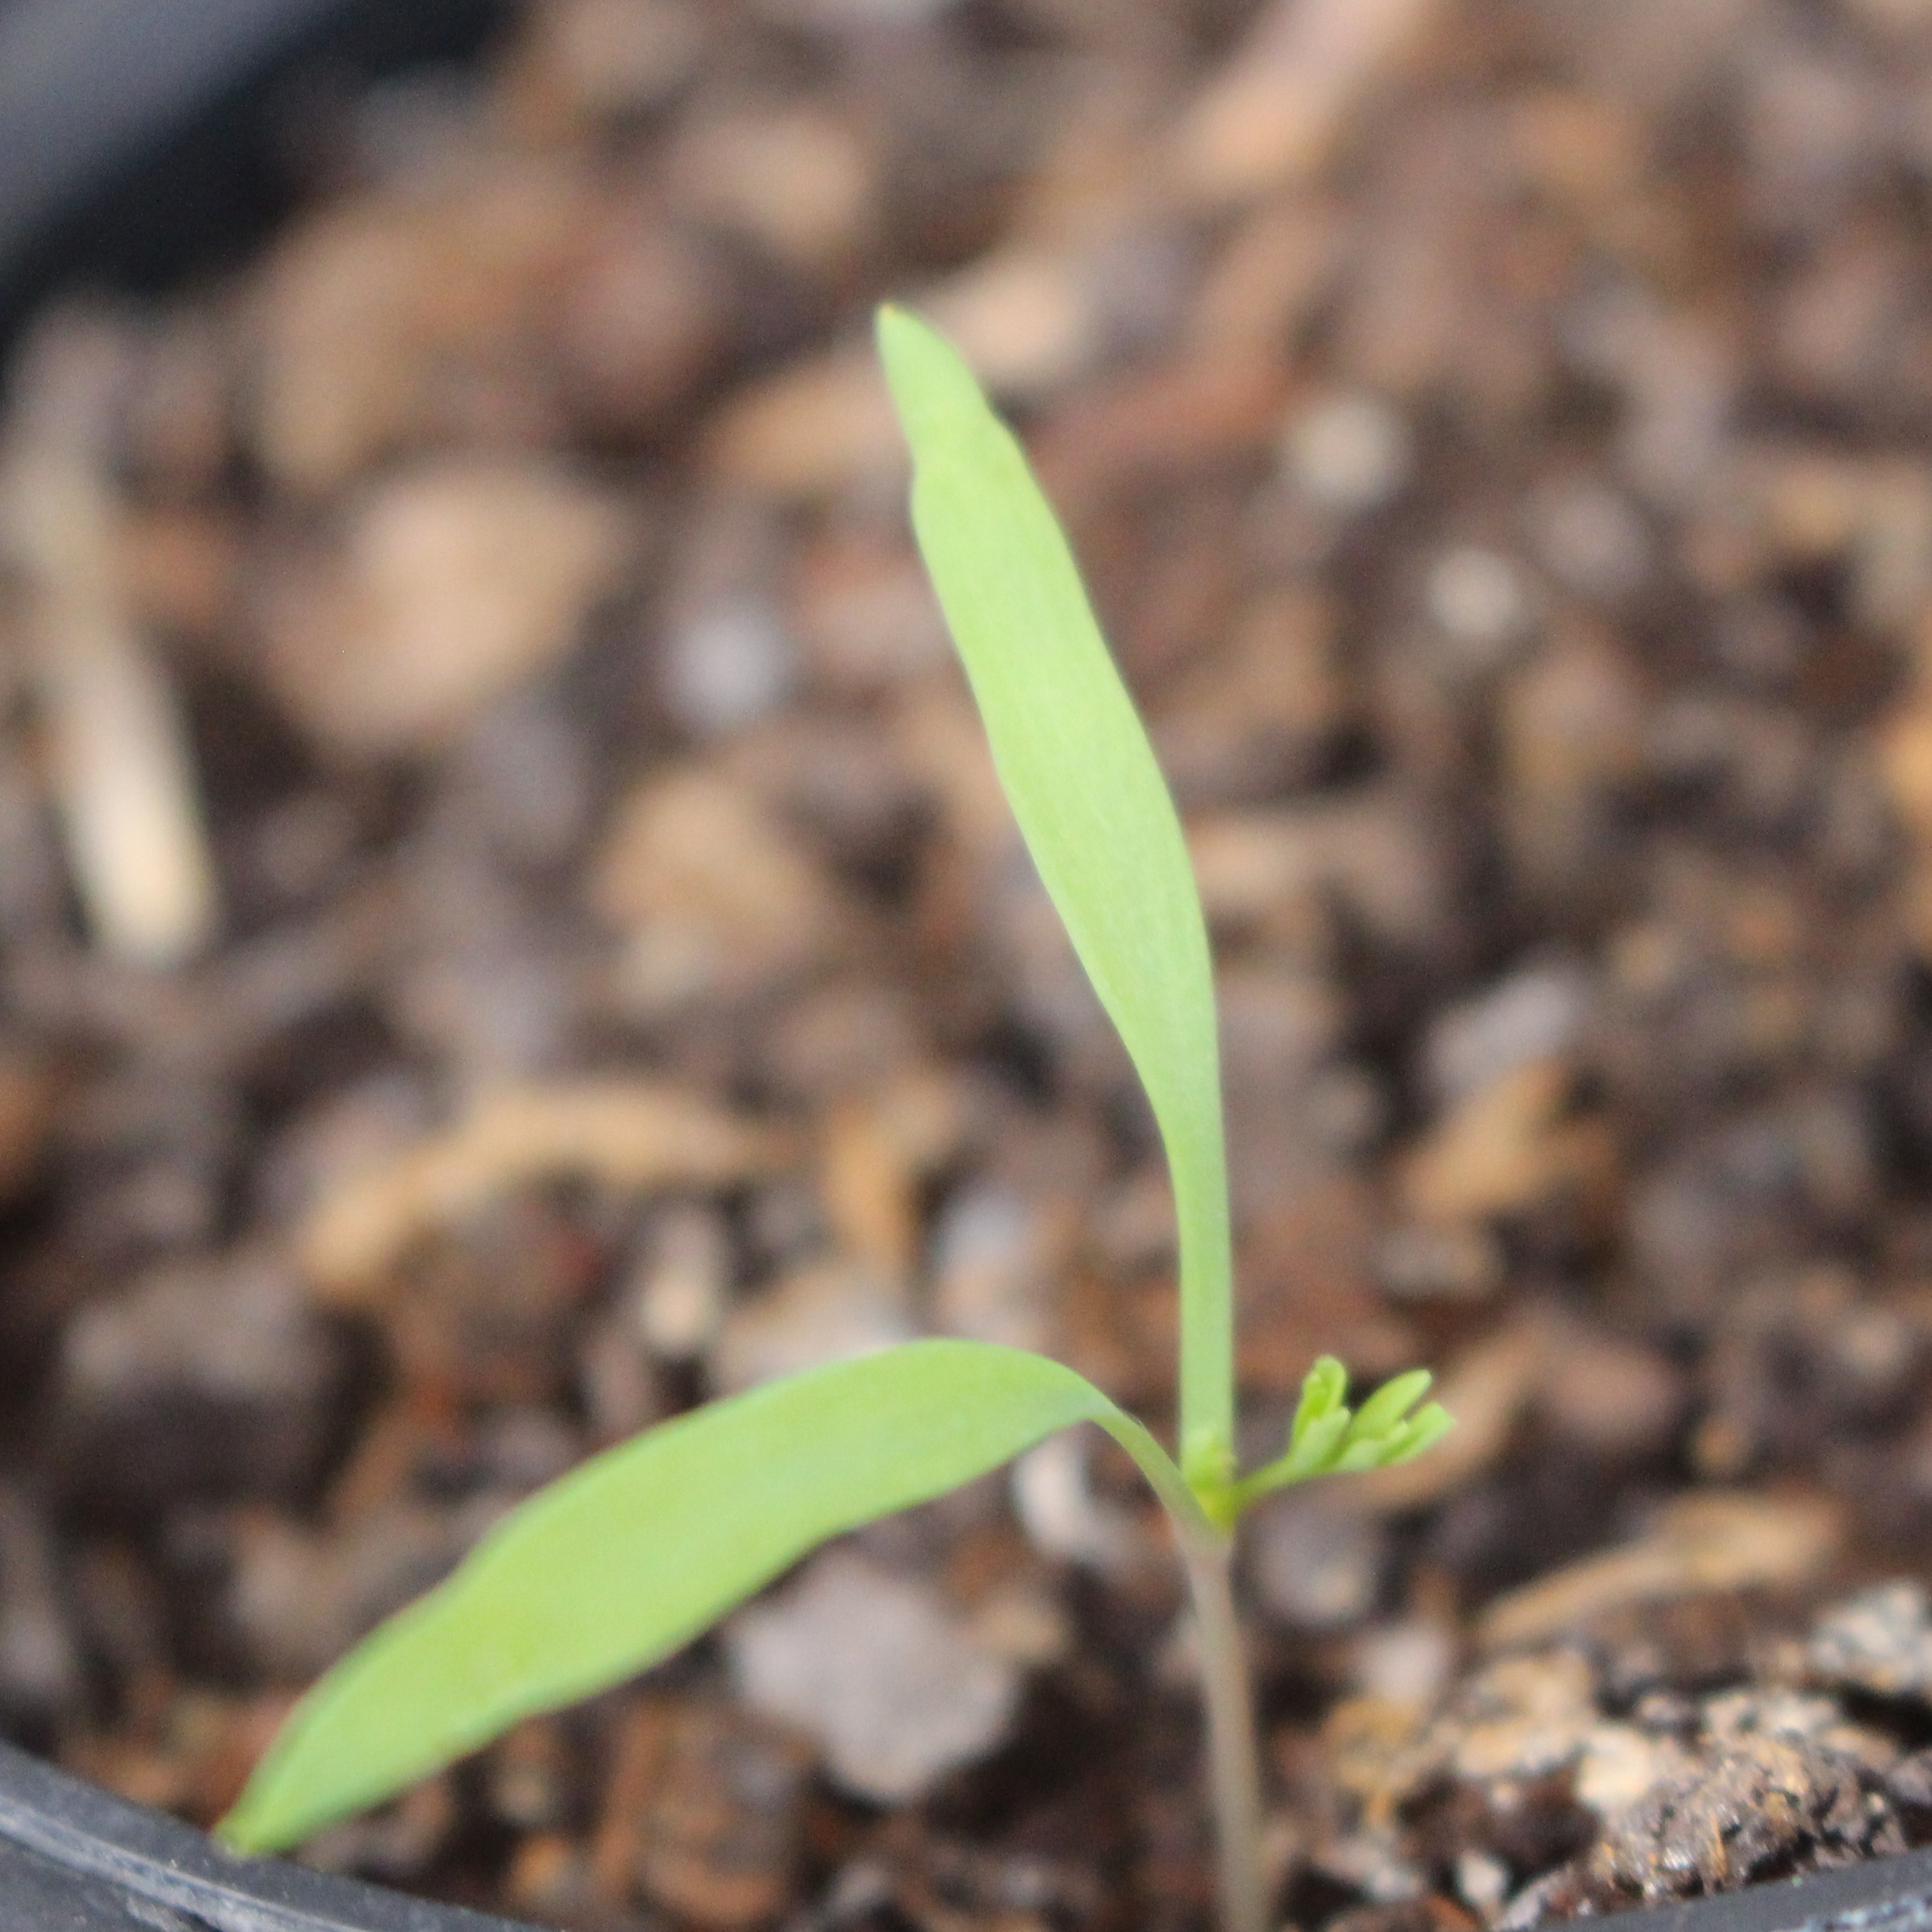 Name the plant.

Fumaria officinalis
